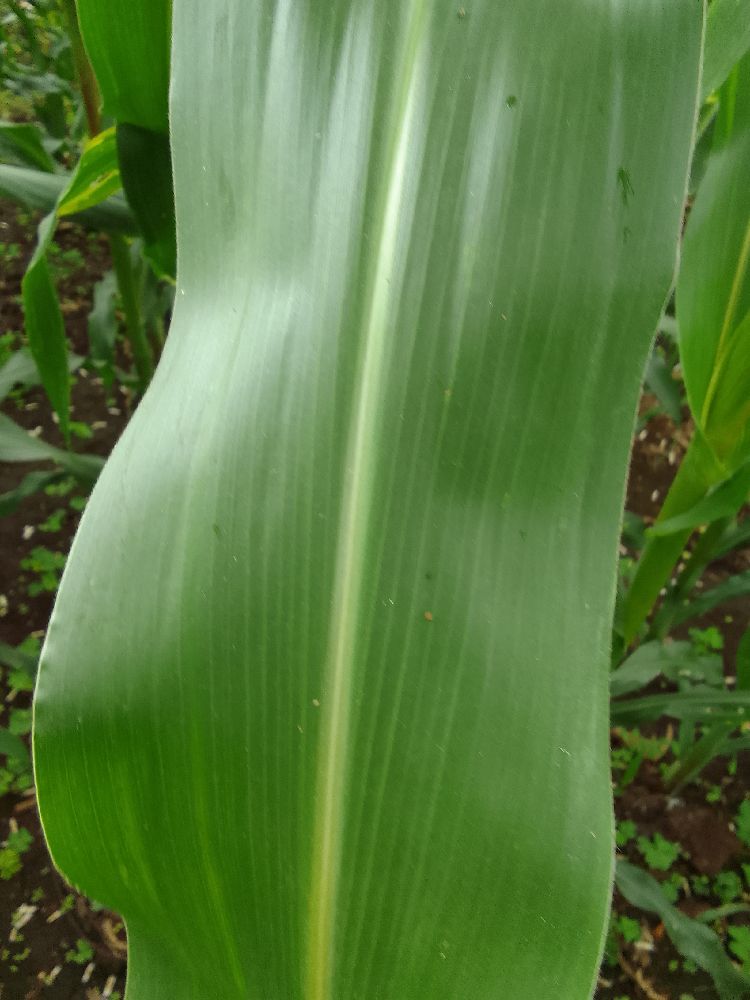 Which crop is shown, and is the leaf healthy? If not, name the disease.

maize, healthy
